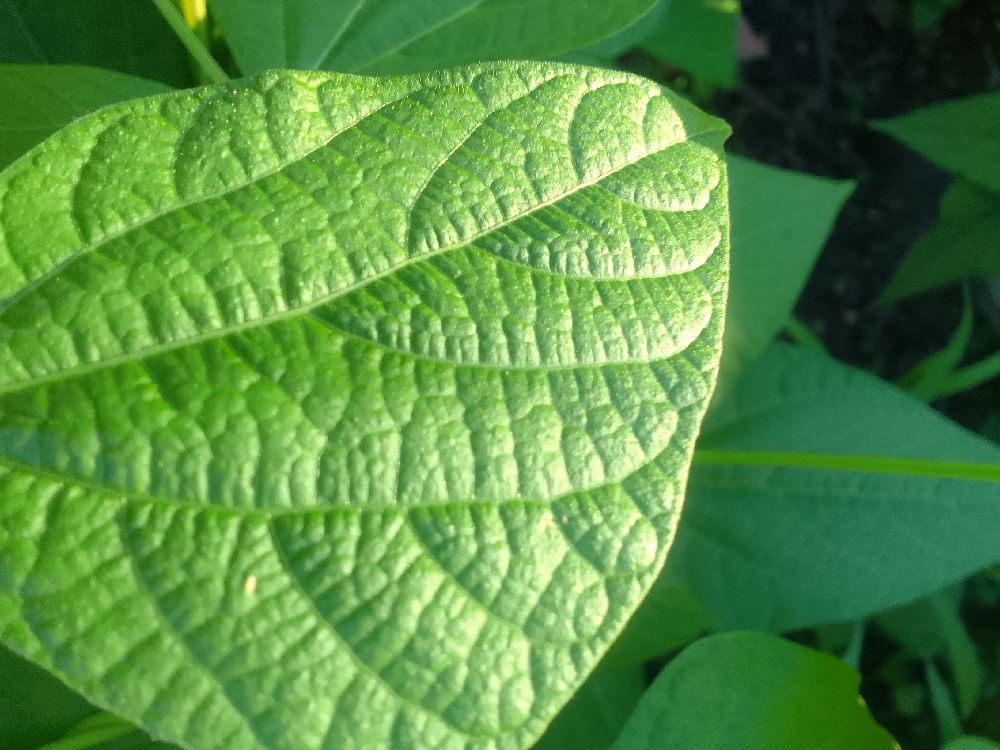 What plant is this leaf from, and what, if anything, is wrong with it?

common bean, healthy
